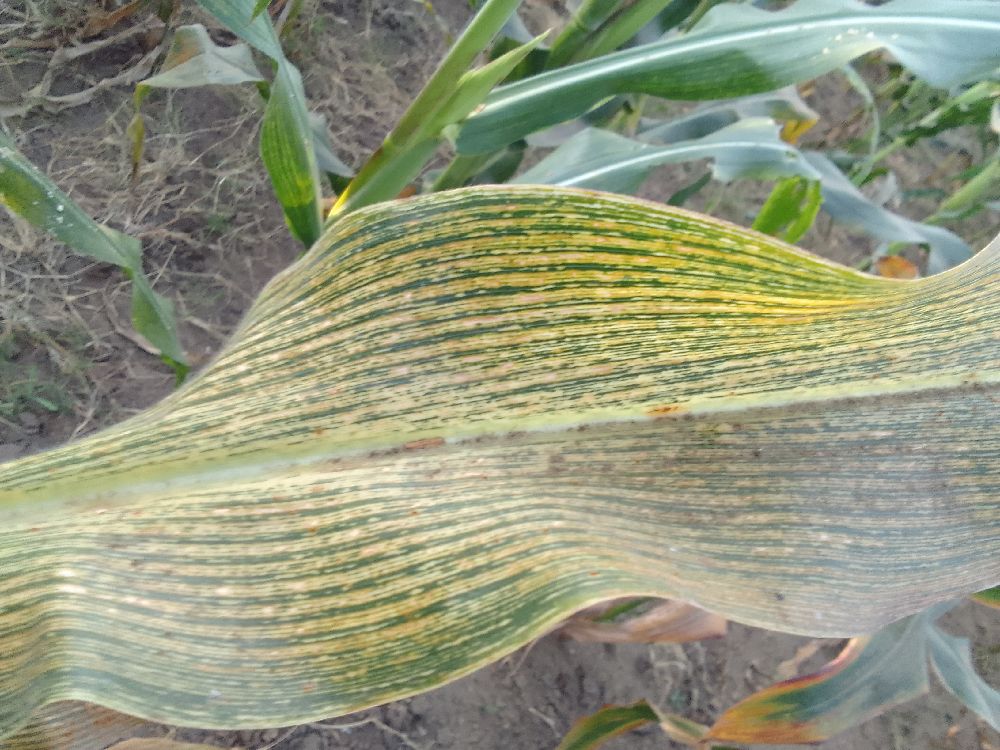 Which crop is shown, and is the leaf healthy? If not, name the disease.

maize, maize streak virus
